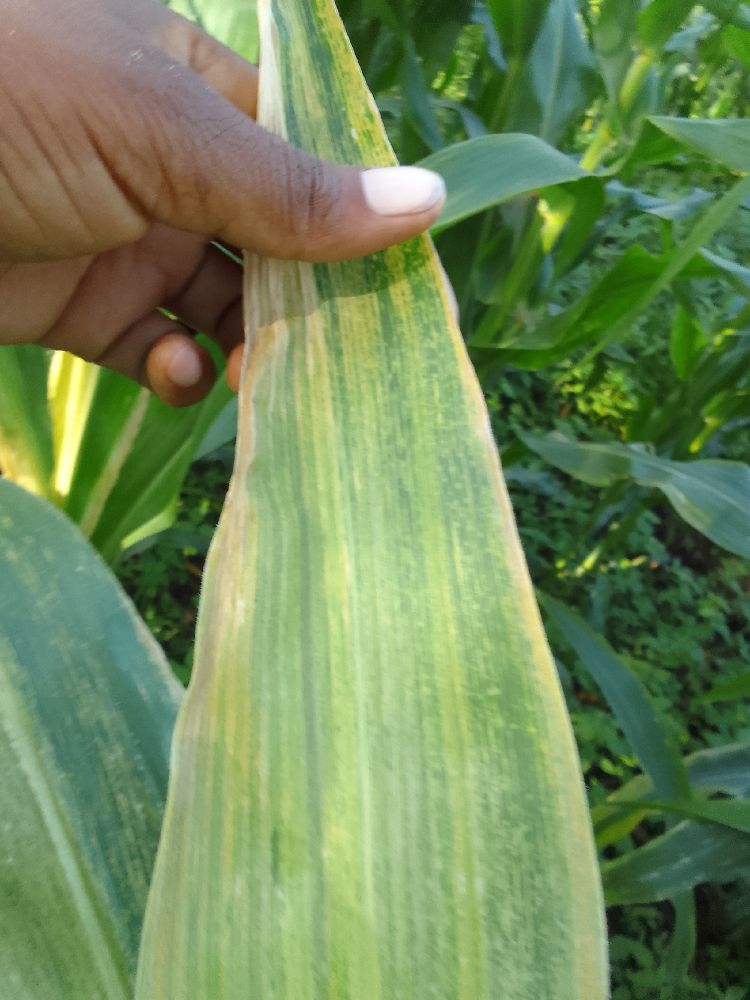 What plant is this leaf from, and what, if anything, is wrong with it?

maize, maize lethal necrosis
